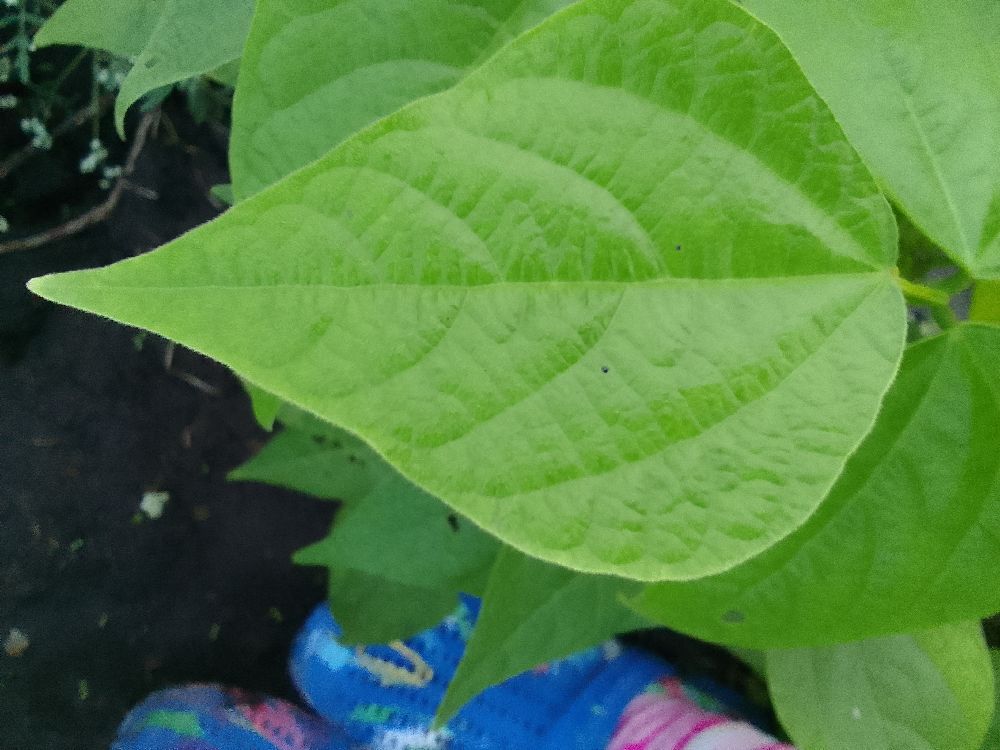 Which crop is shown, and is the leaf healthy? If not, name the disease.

common bean, healthy
